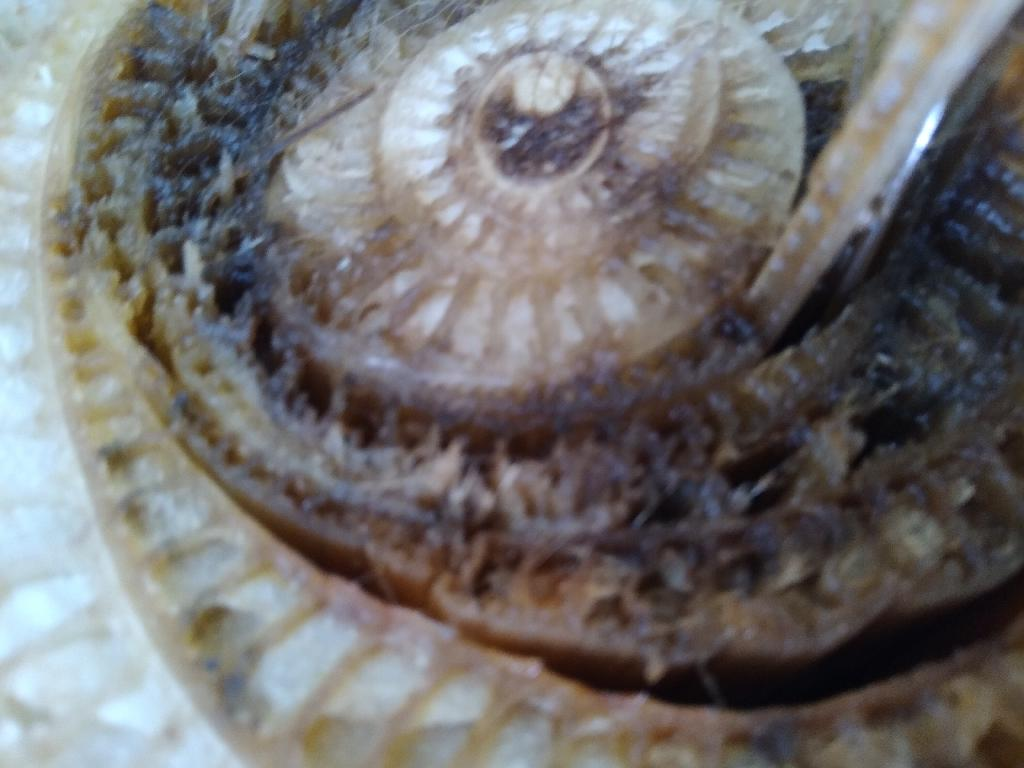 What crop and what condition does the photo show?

banana, fusarium wilt race 1
